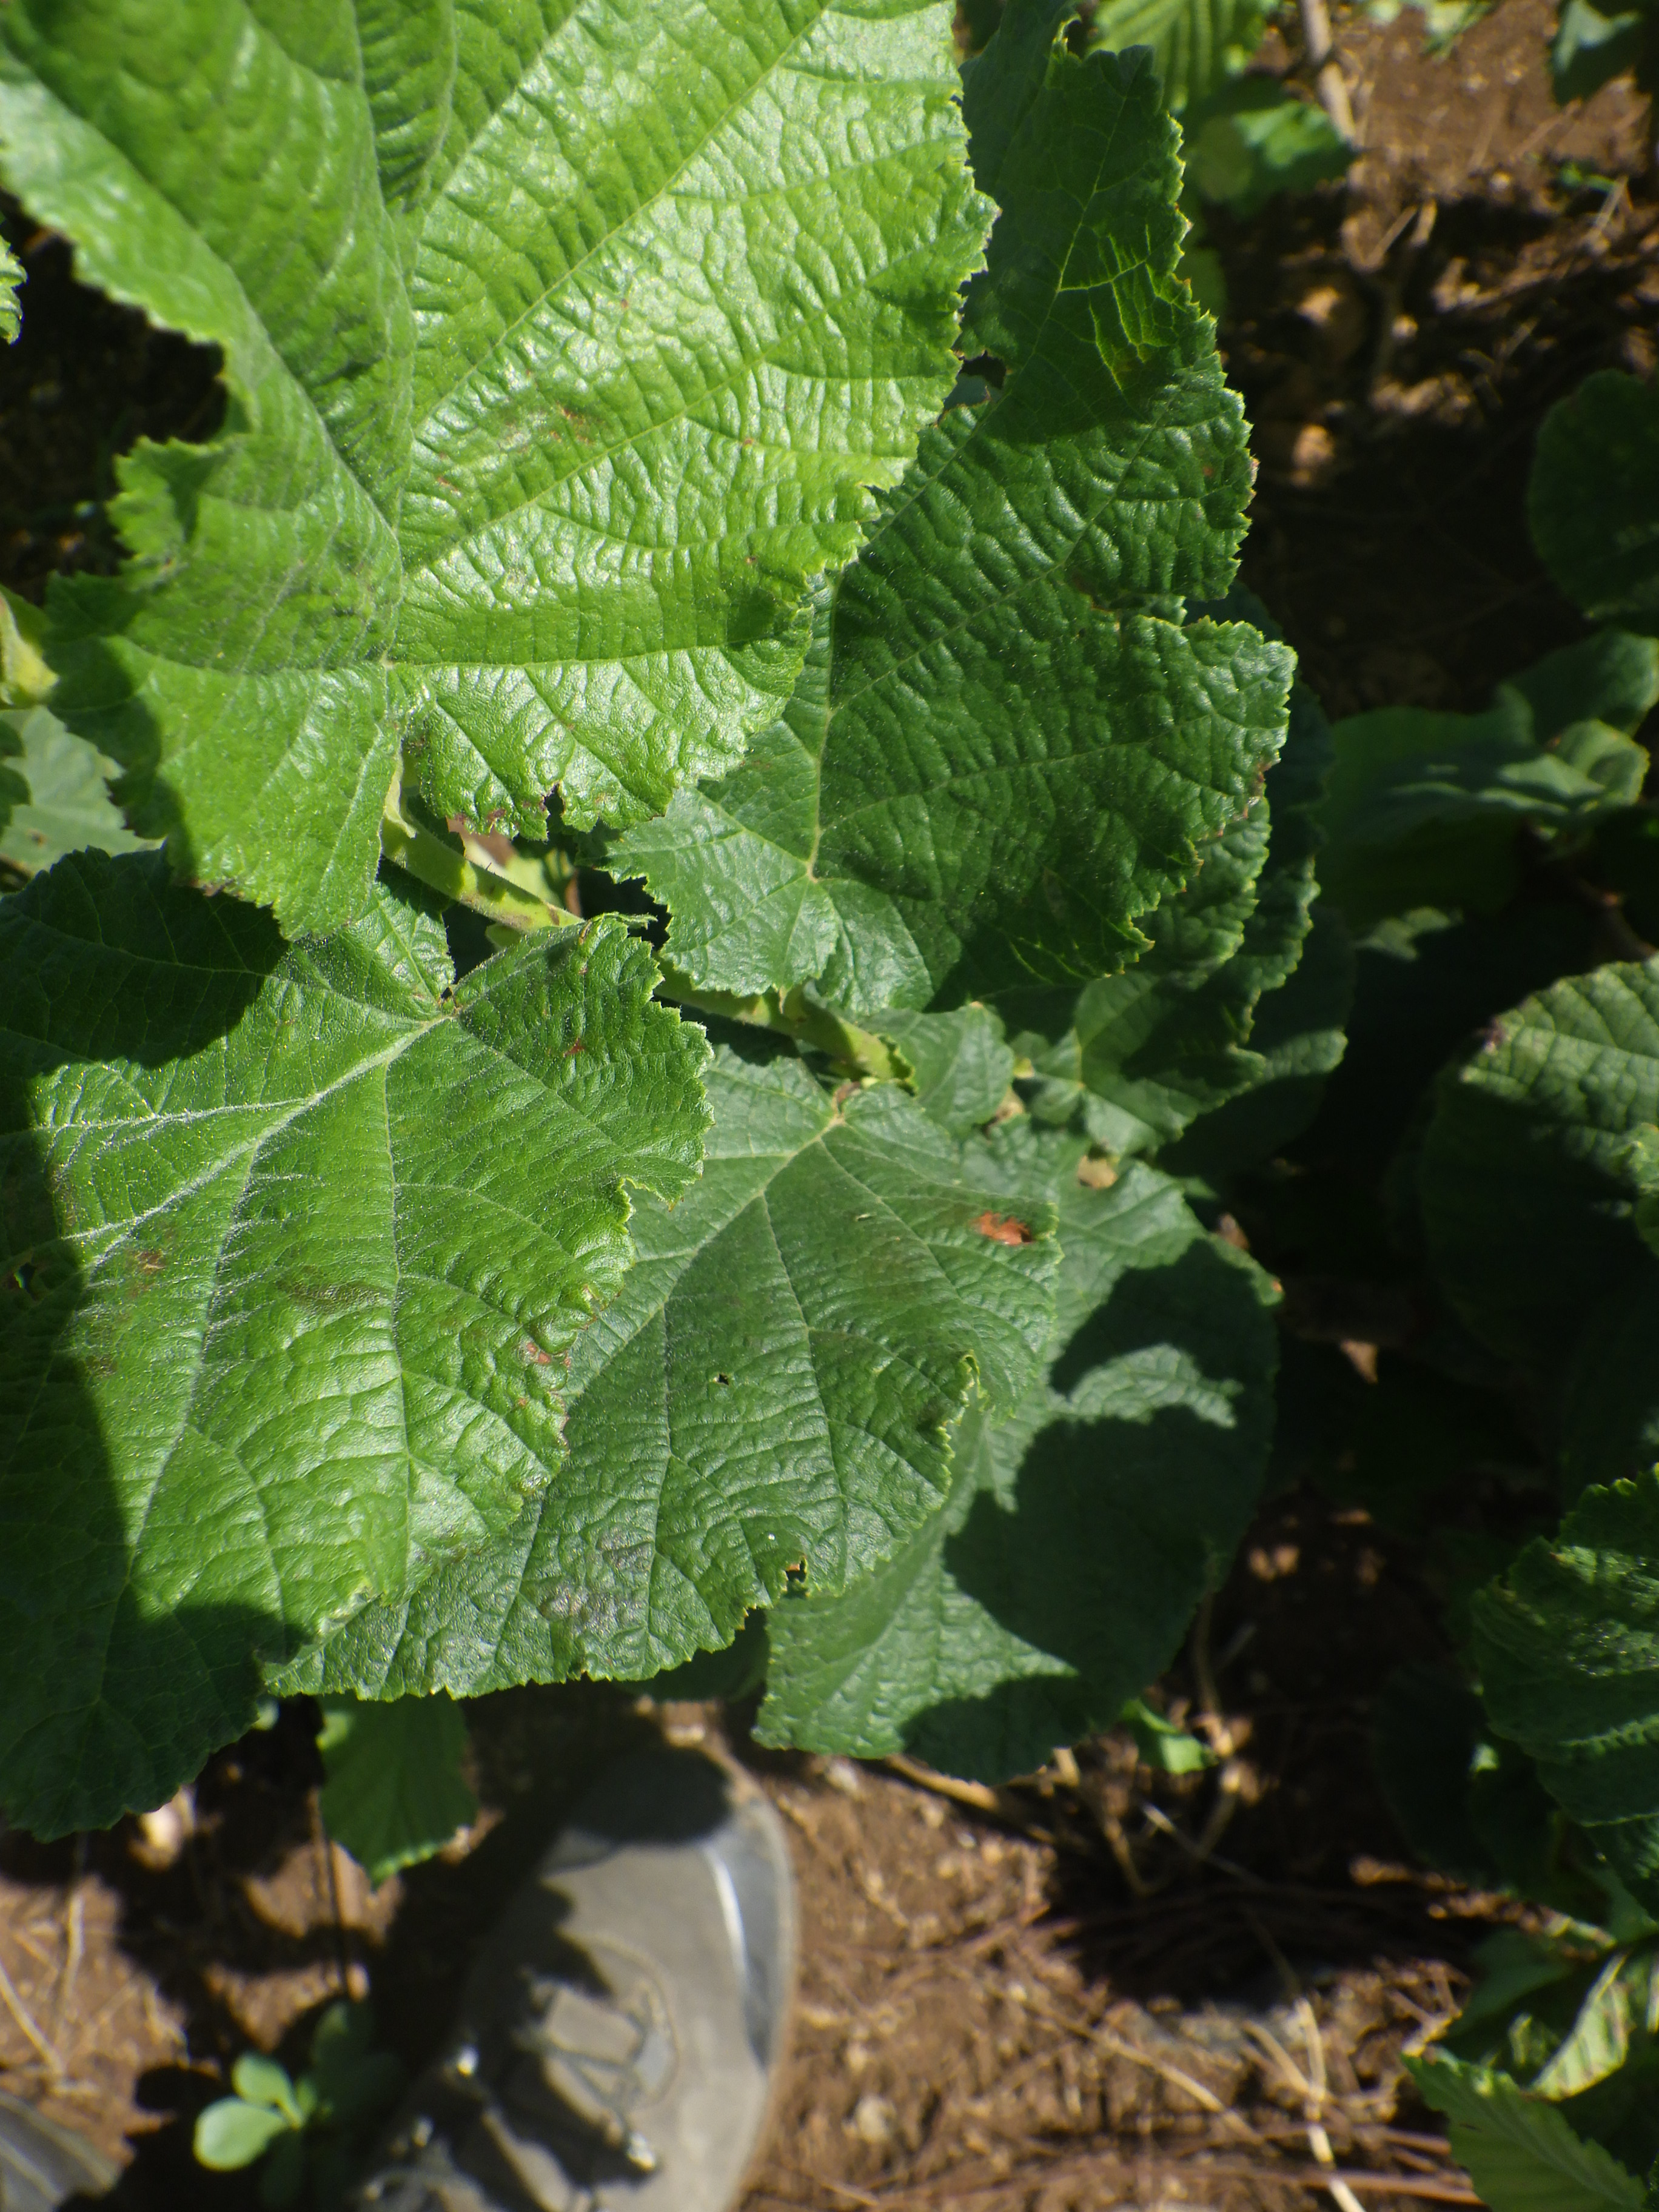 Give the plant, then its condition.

hazel, sunburn
